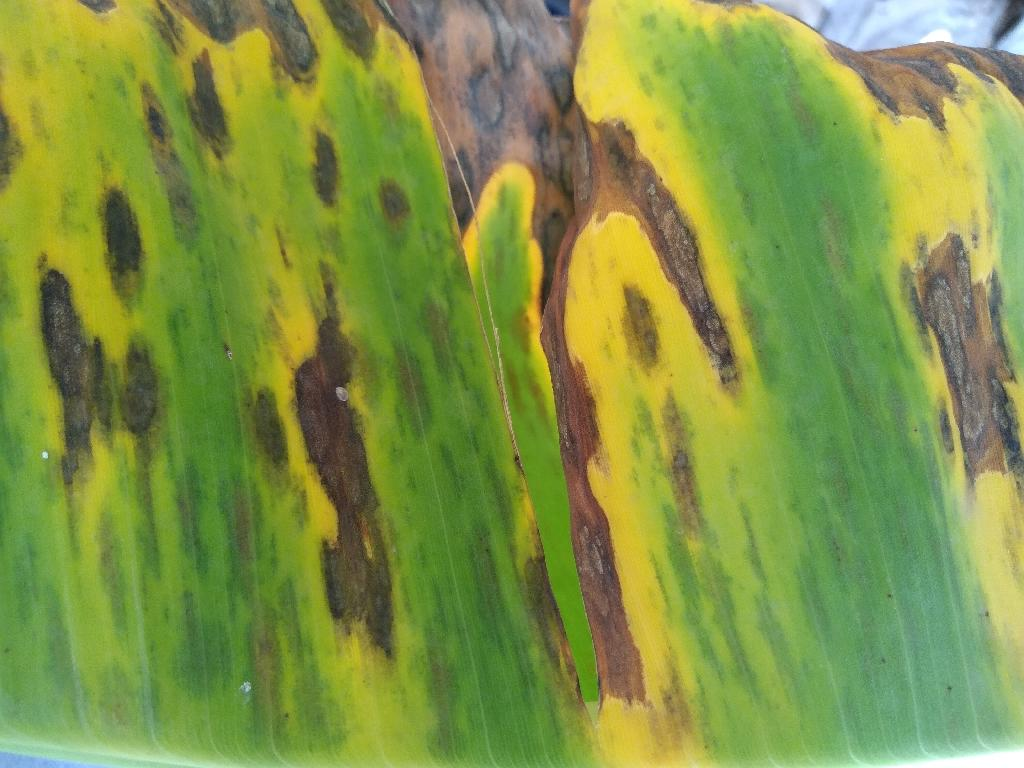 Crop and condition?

banana, black sigatoka
